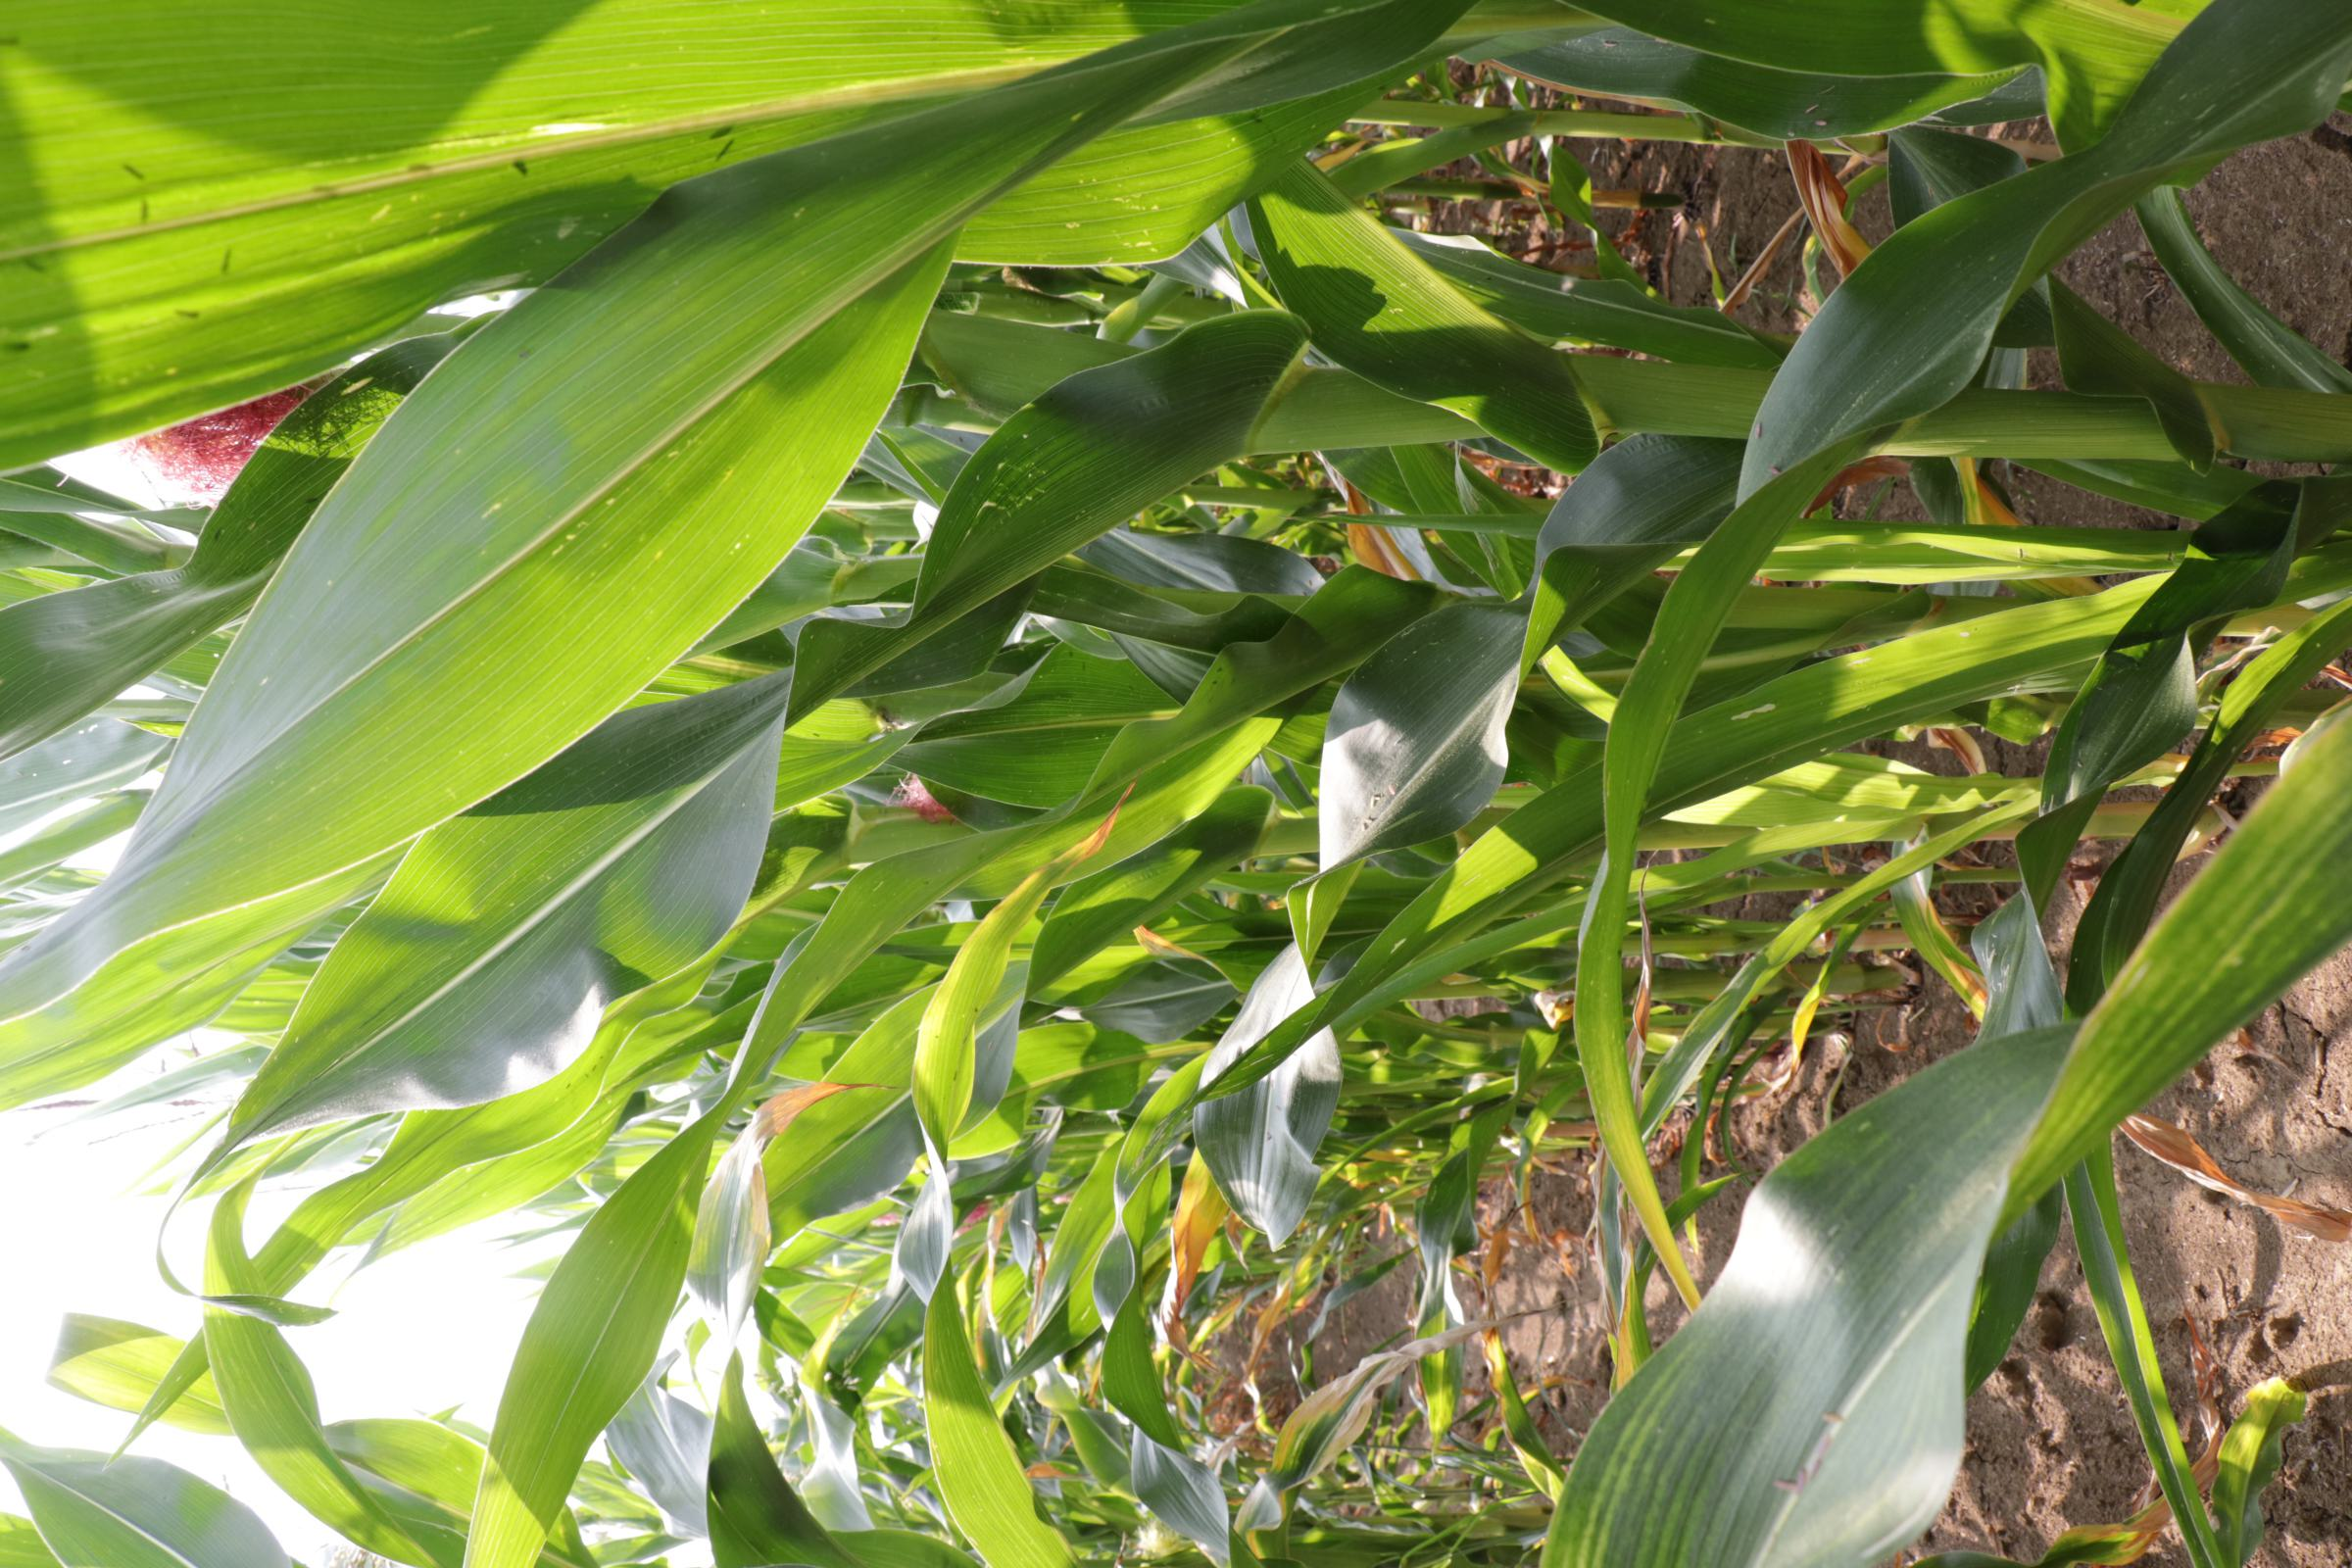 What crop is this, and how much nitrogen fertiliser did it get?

maize, full nitrogen fertilisation
